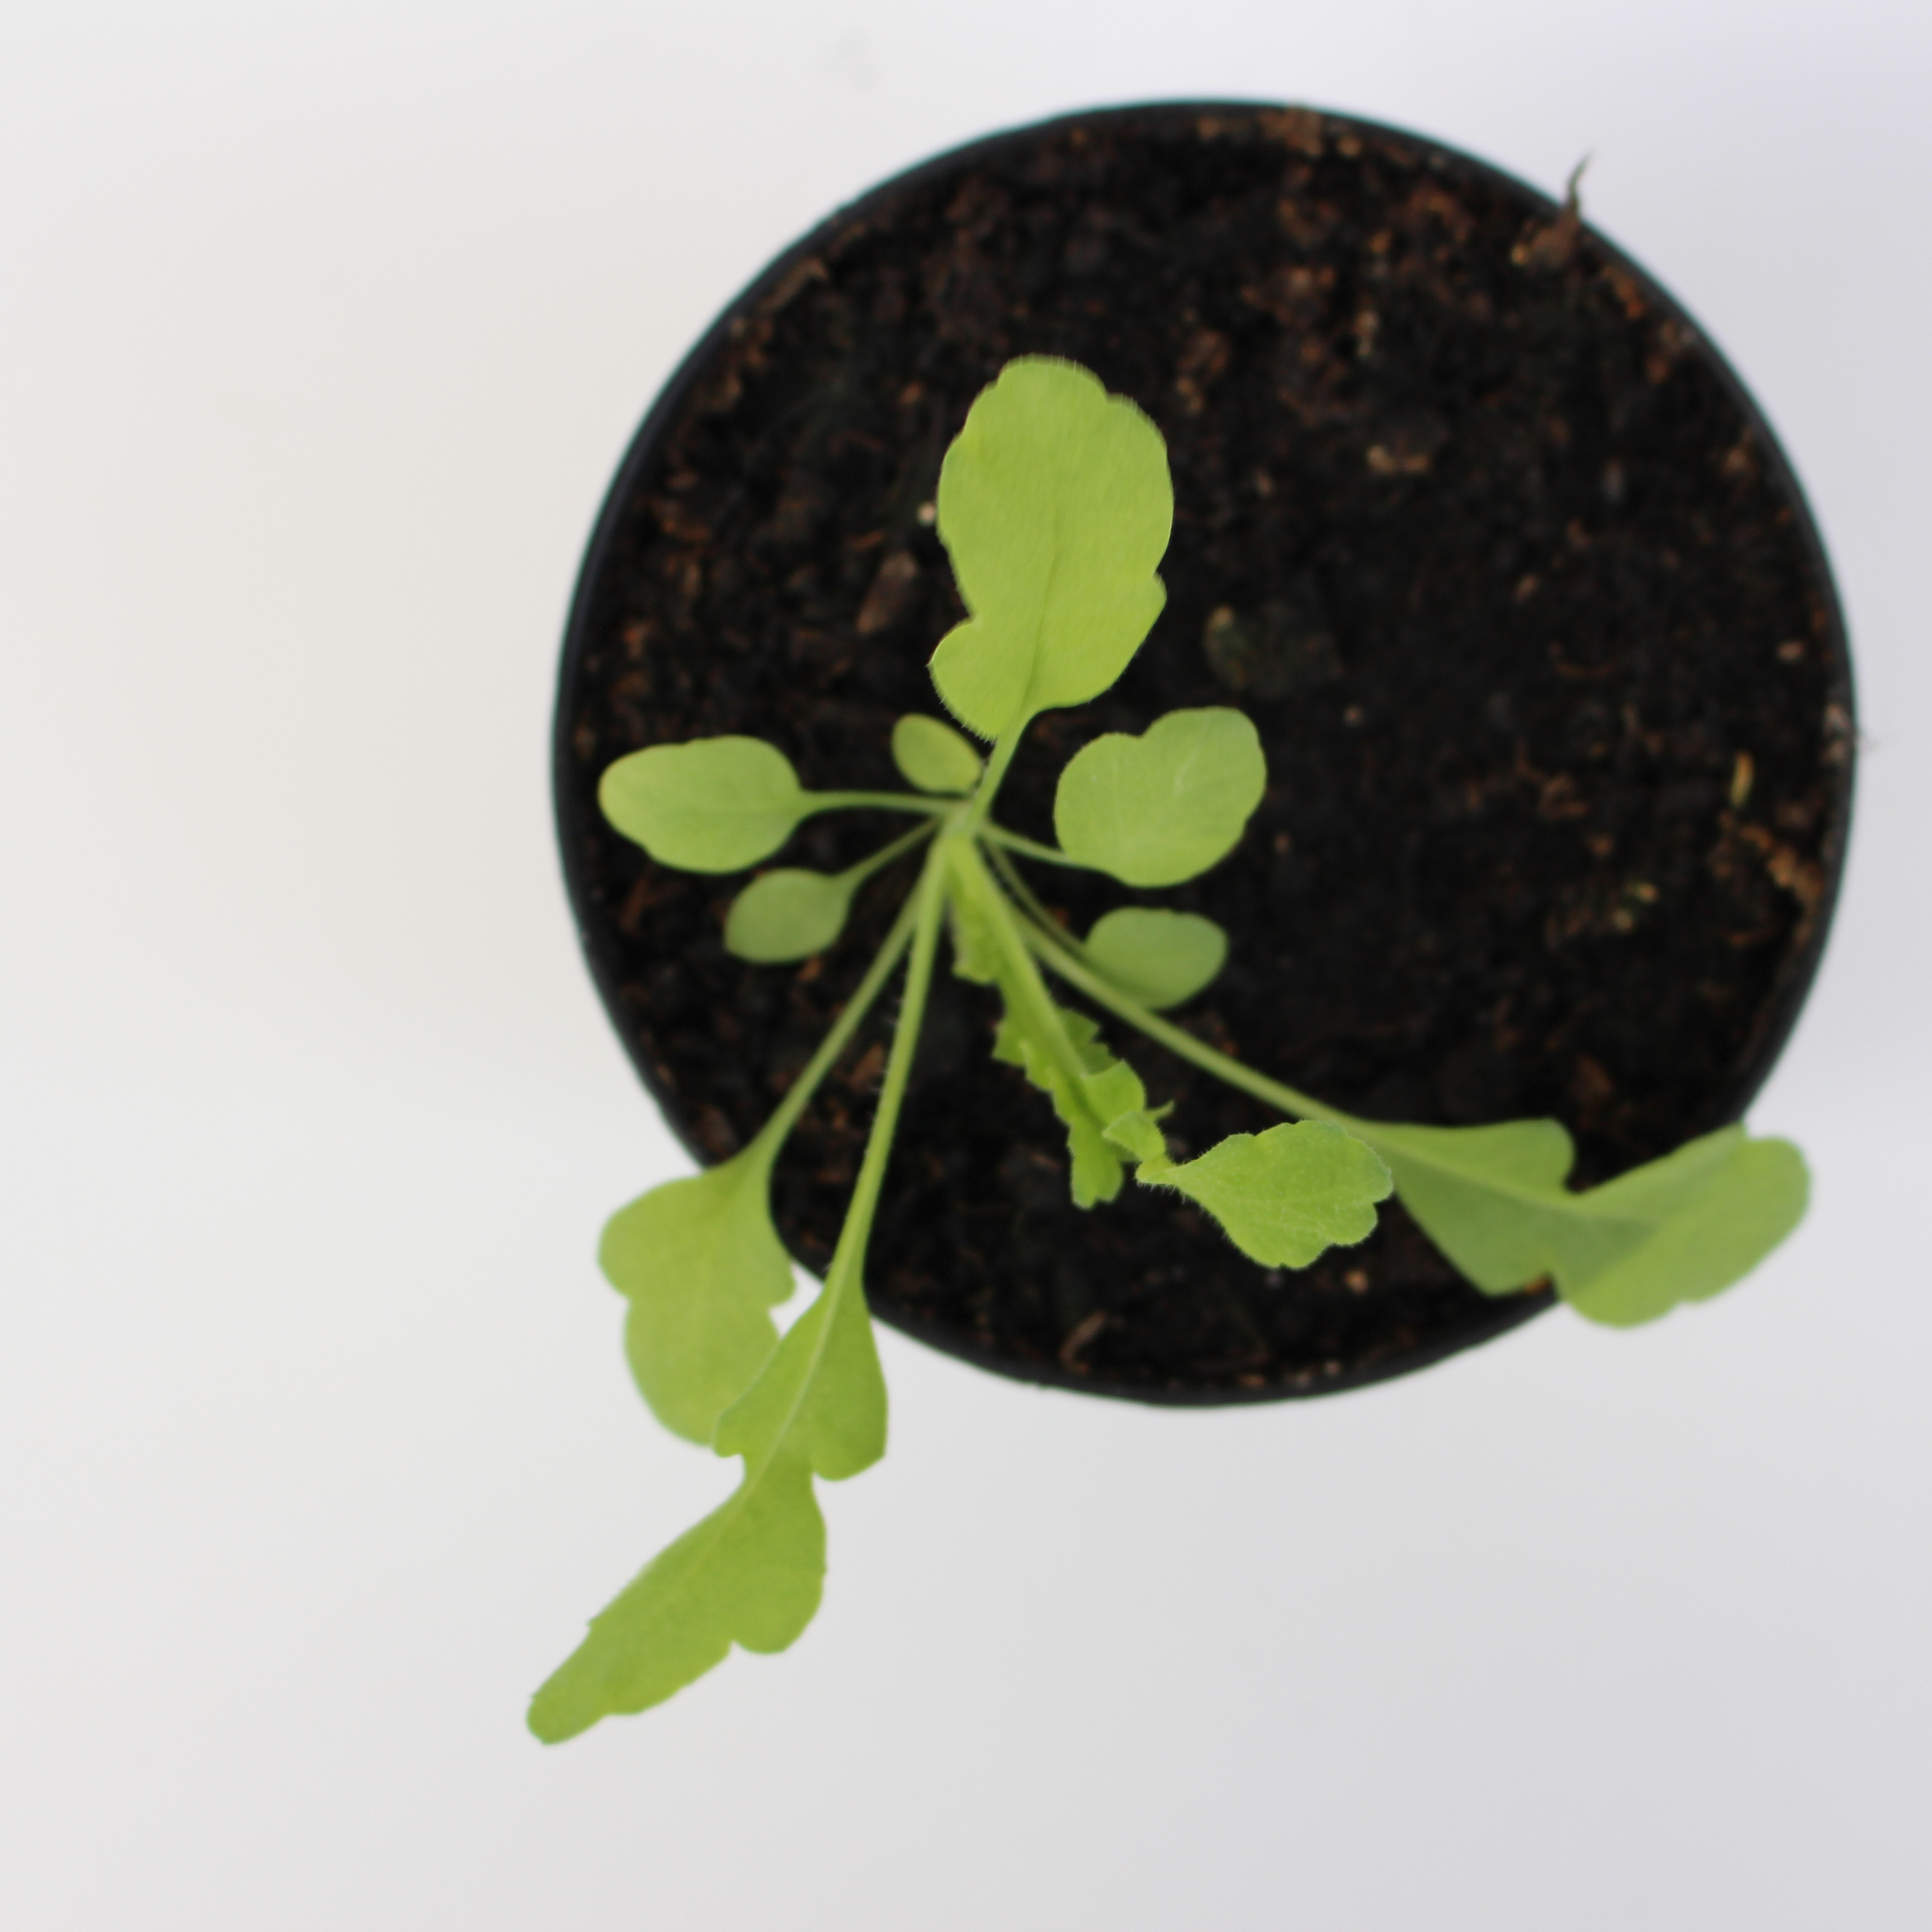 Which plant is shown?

Papaver rhoeas
